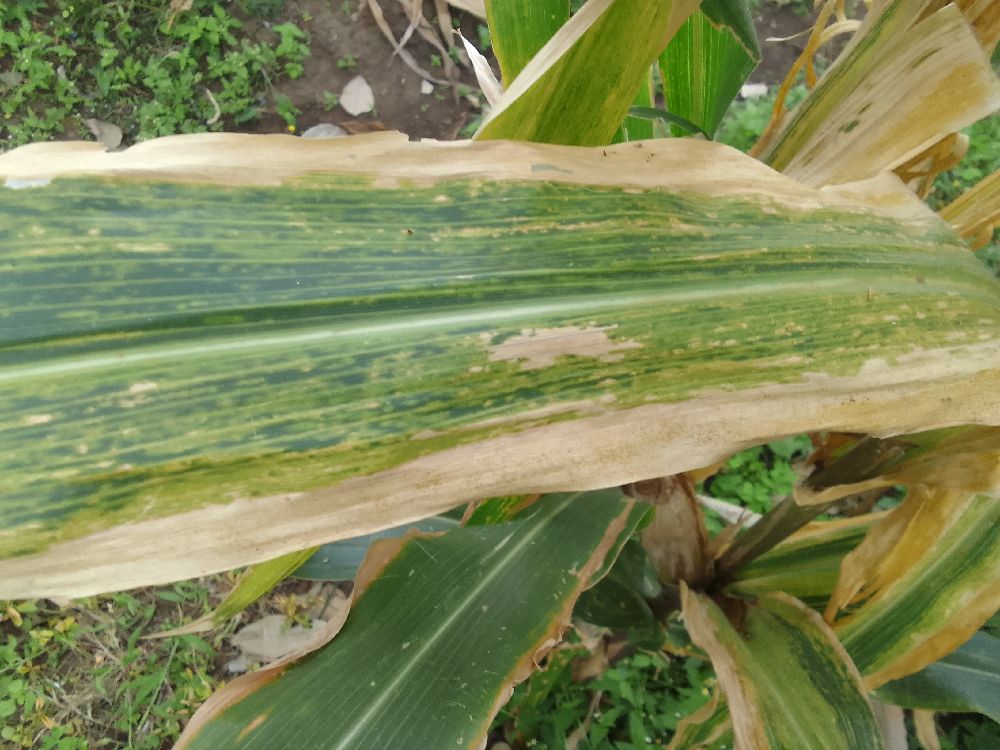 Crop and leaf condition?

maize, maize lethal necrosis
